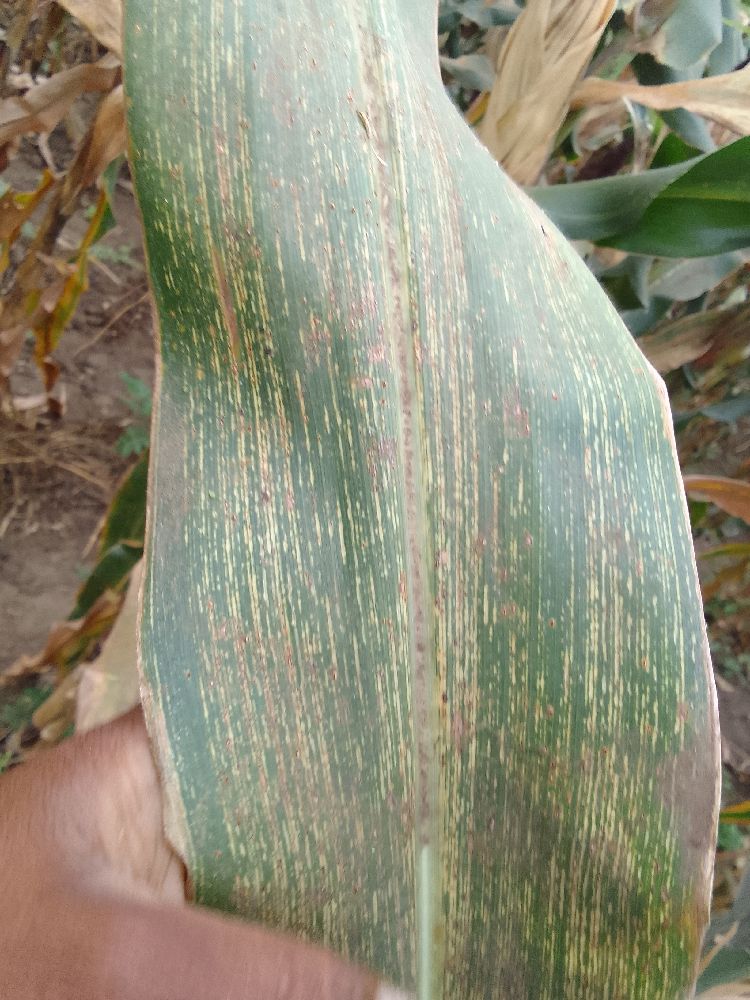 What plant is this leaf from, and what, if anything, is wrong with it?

maize, maize streak virus
